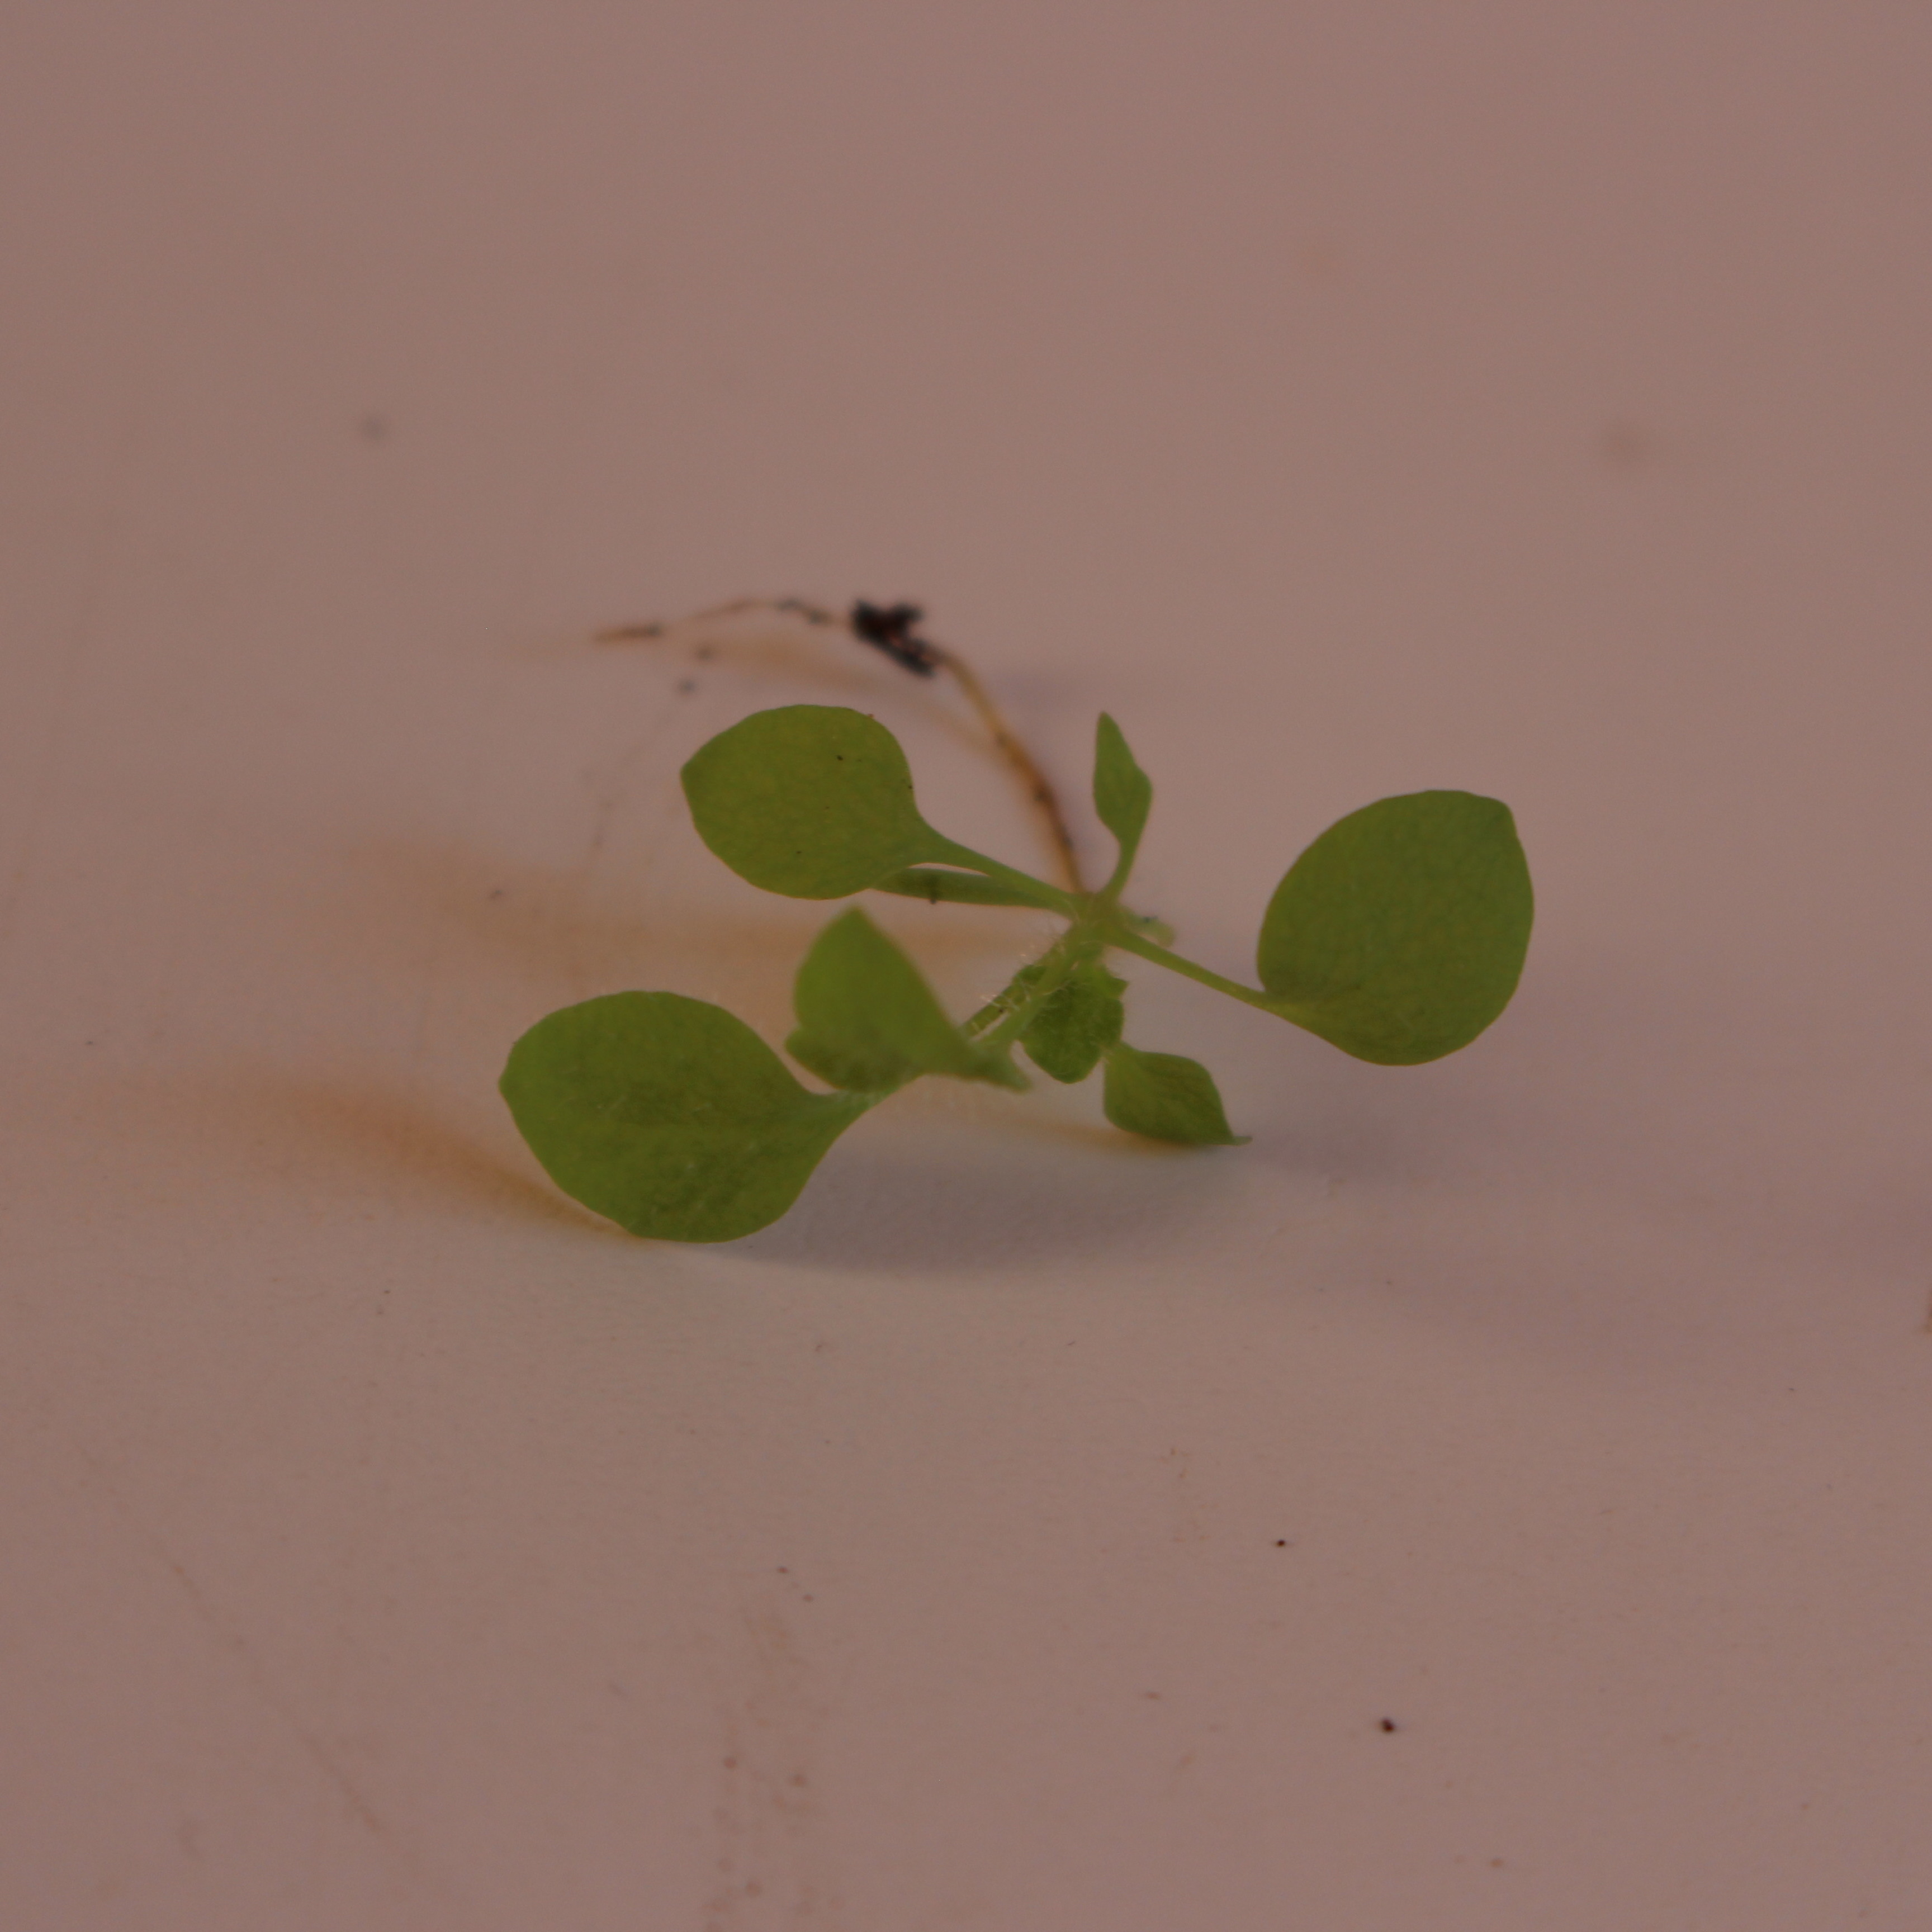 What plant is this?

Papaver rhoeas
